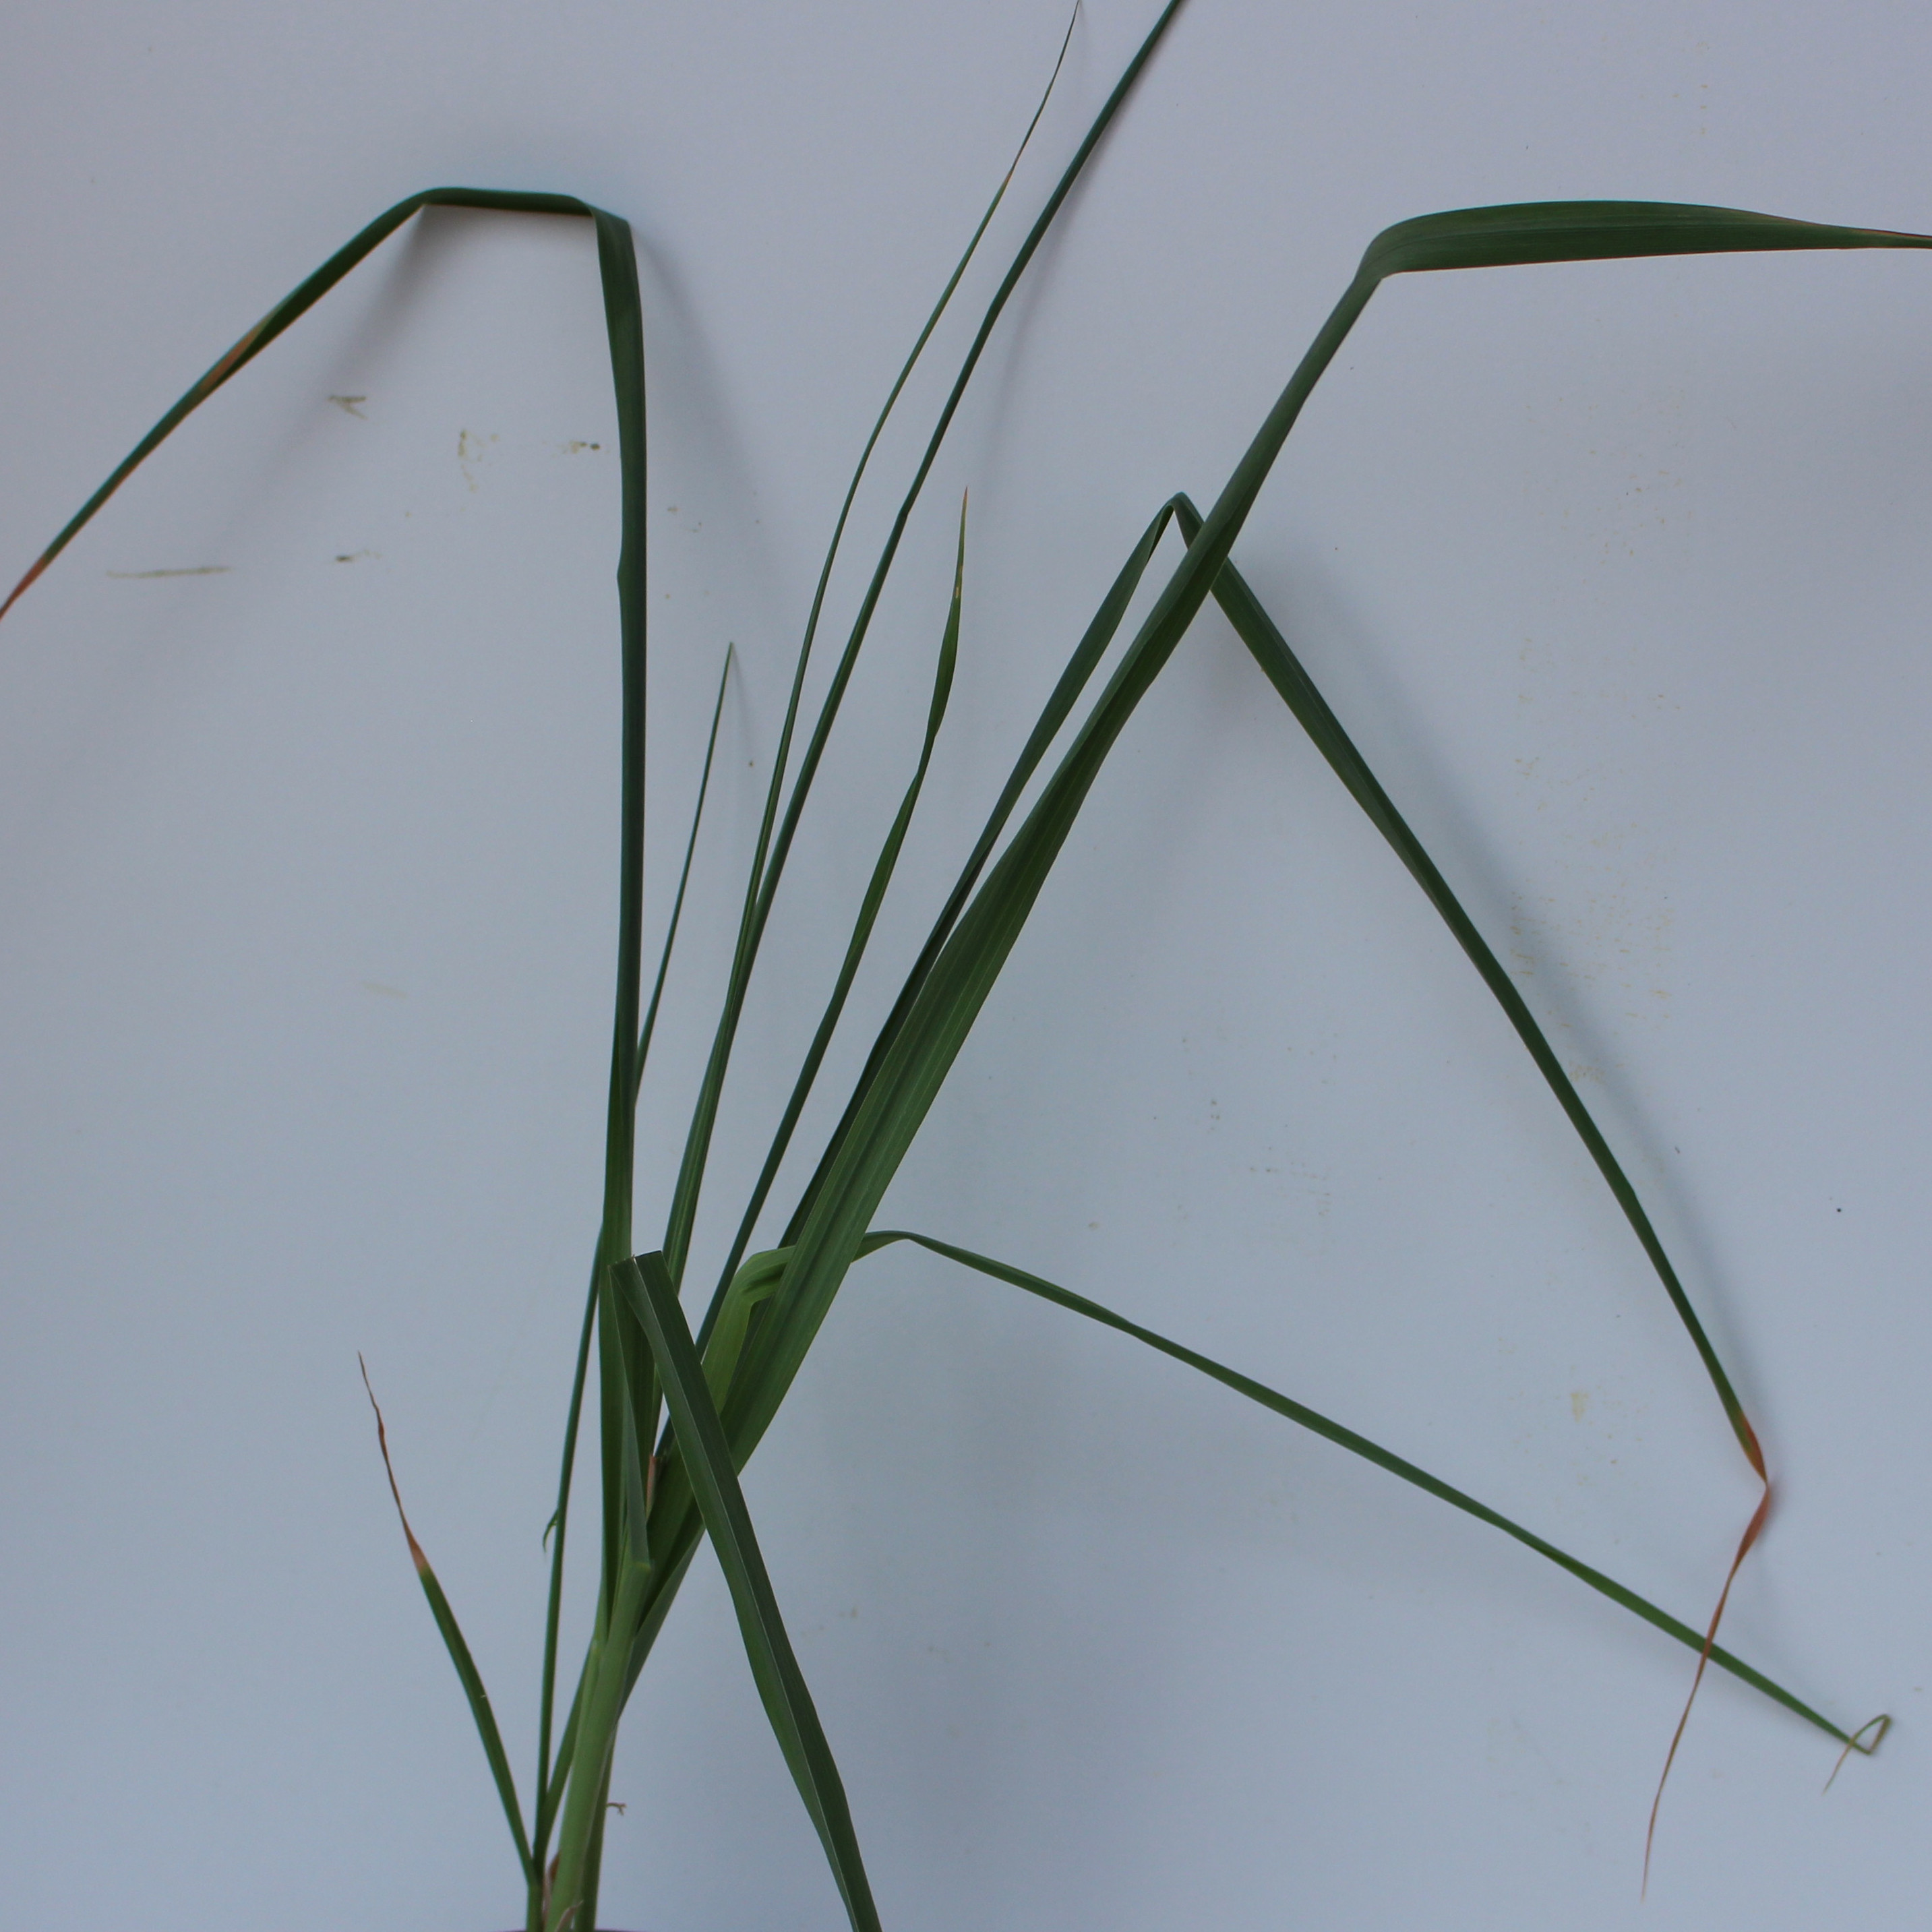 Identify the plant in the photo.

Avena sterilis
